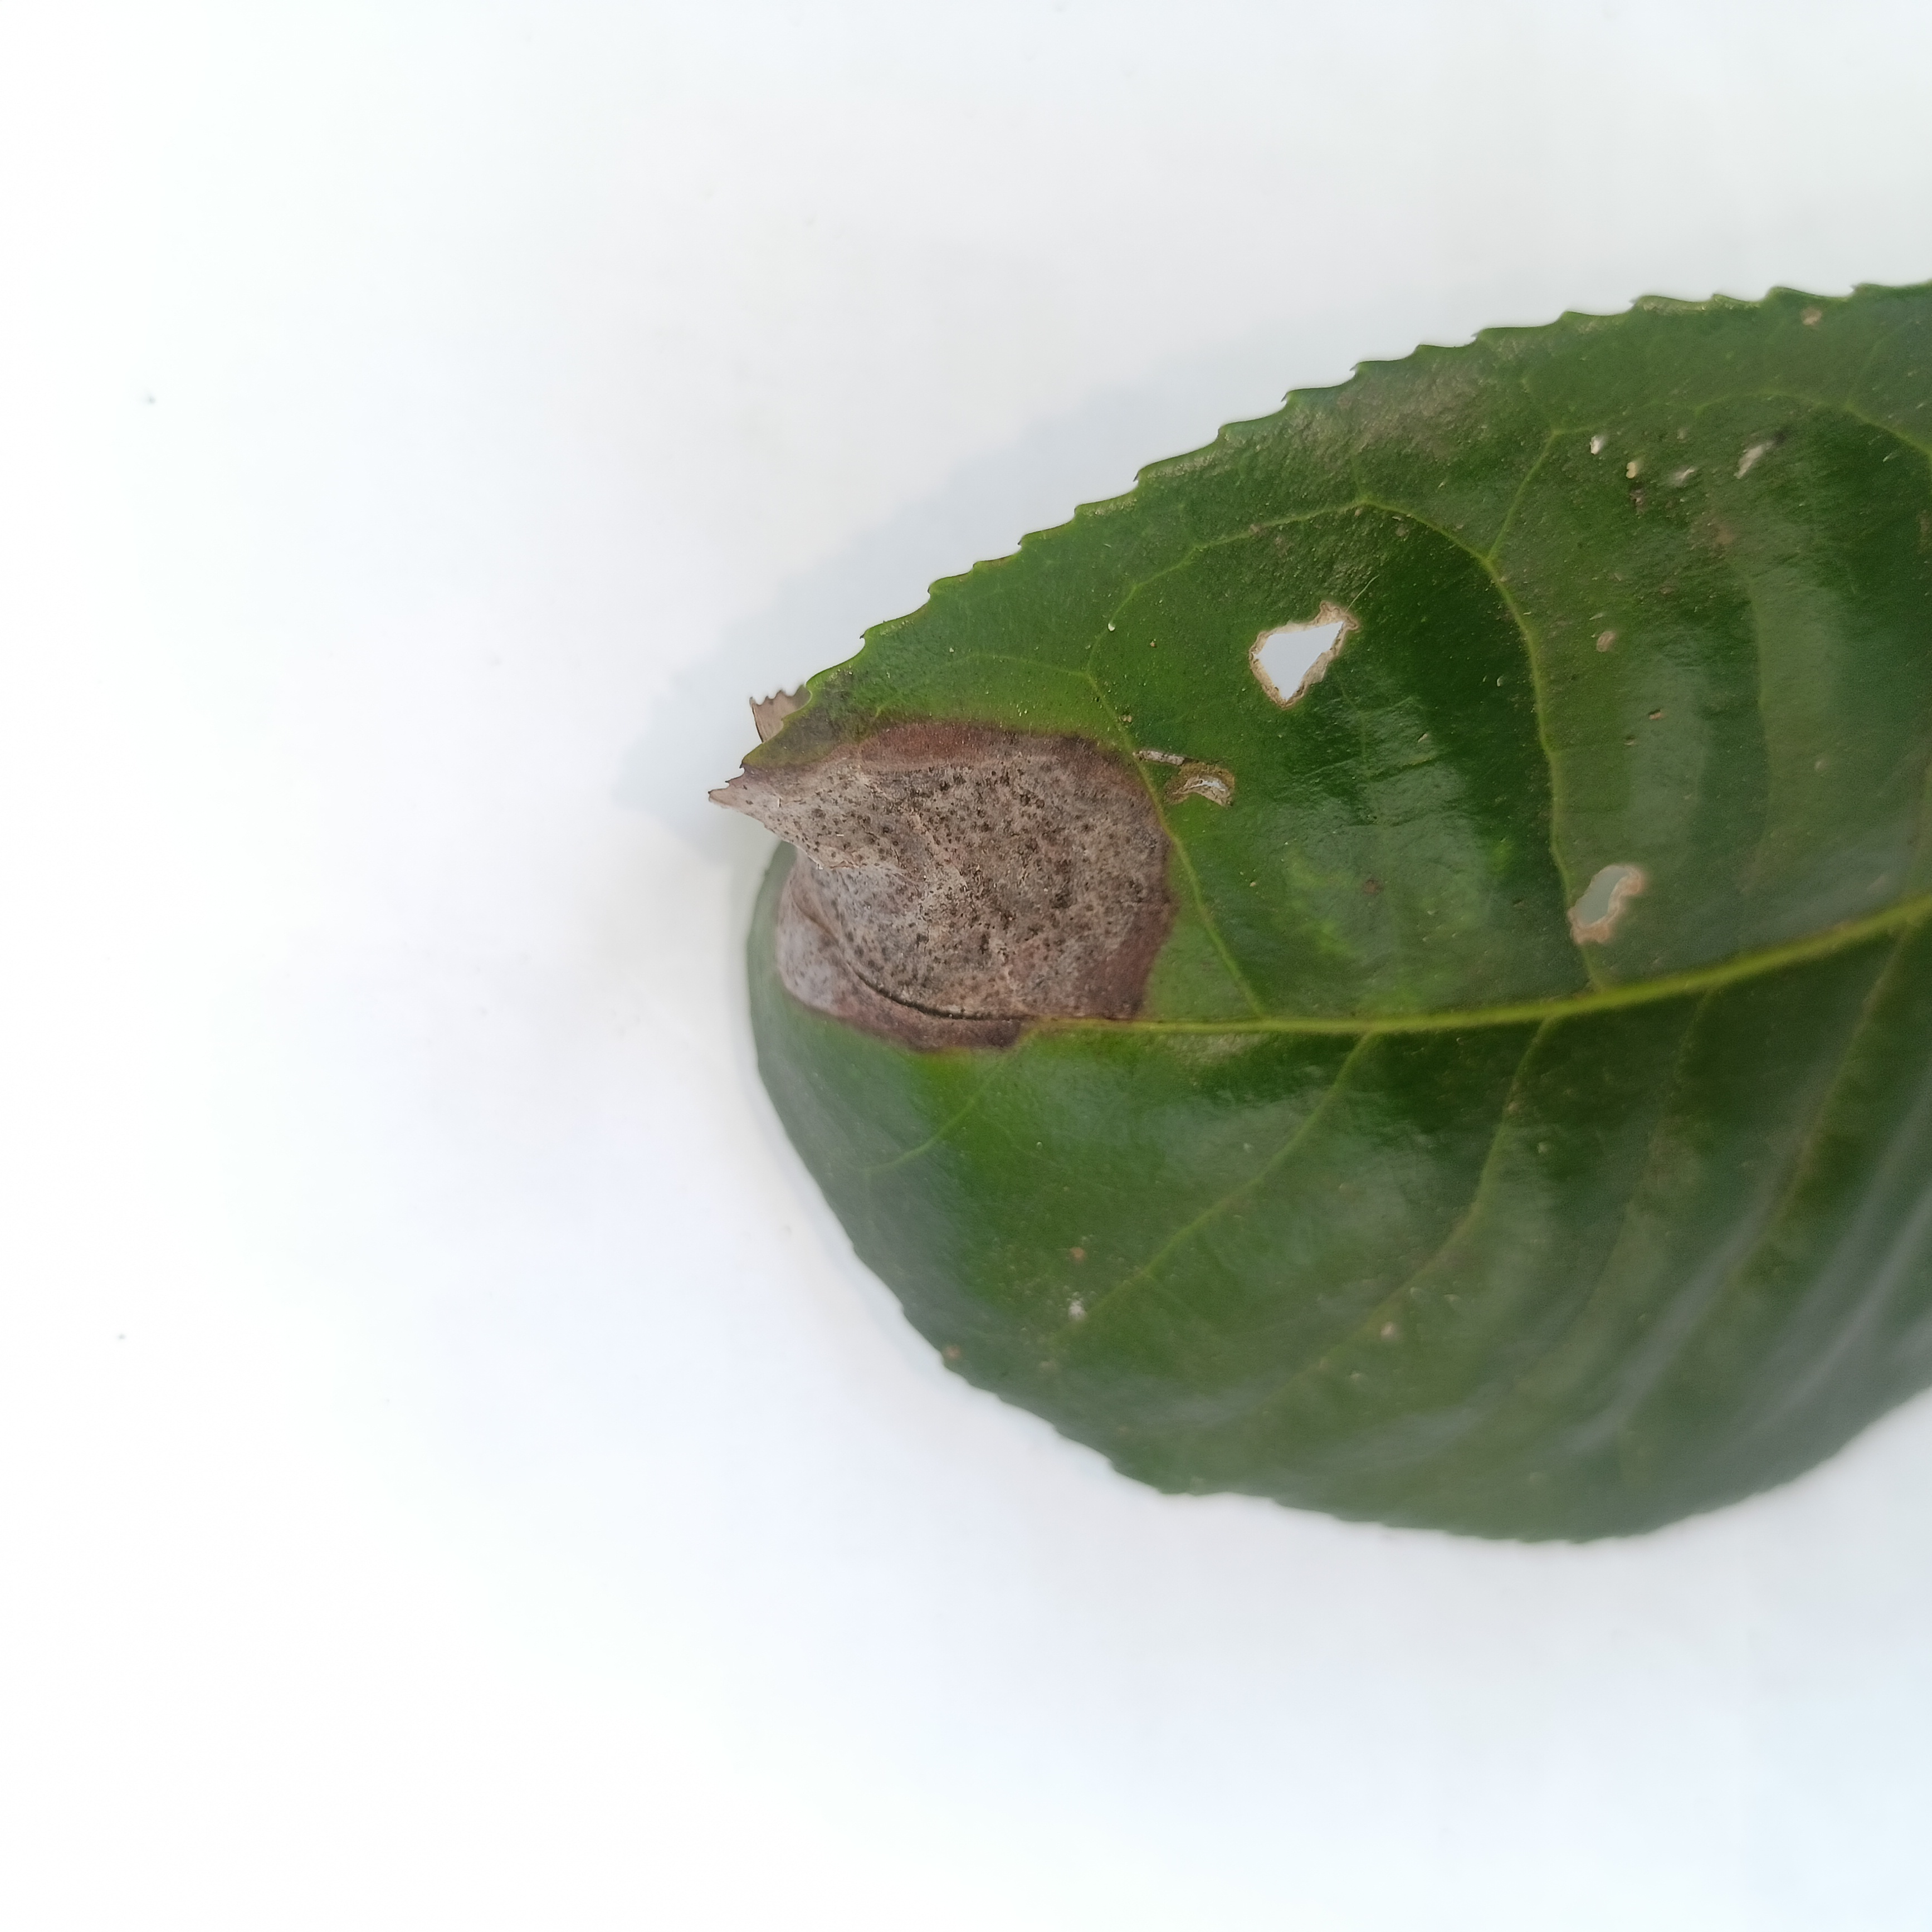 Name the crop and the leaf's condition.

tea, brown blight
